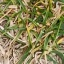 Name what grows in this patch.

grass
